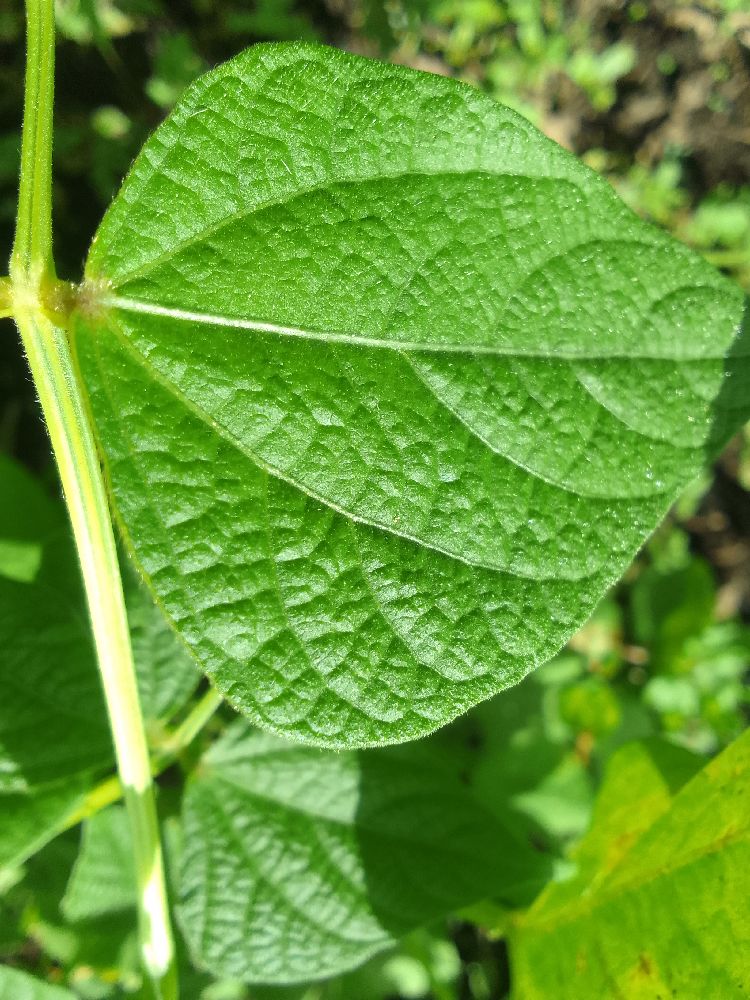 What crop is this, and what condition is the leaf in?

common bean, healthy
